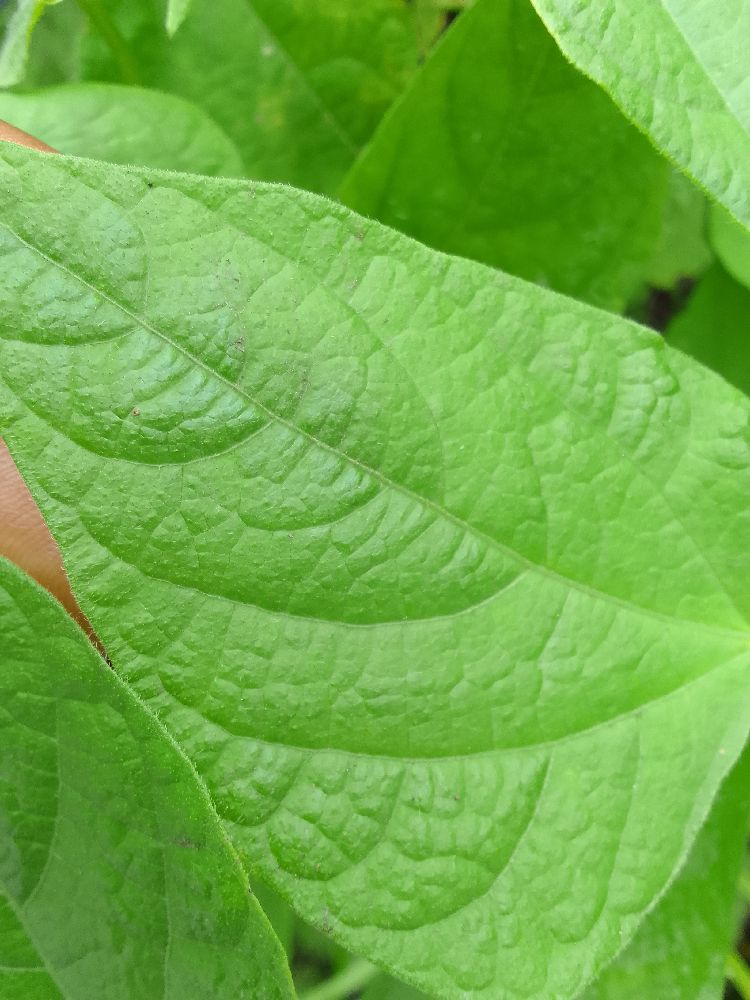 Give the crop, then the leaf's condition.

common bean, healthy
